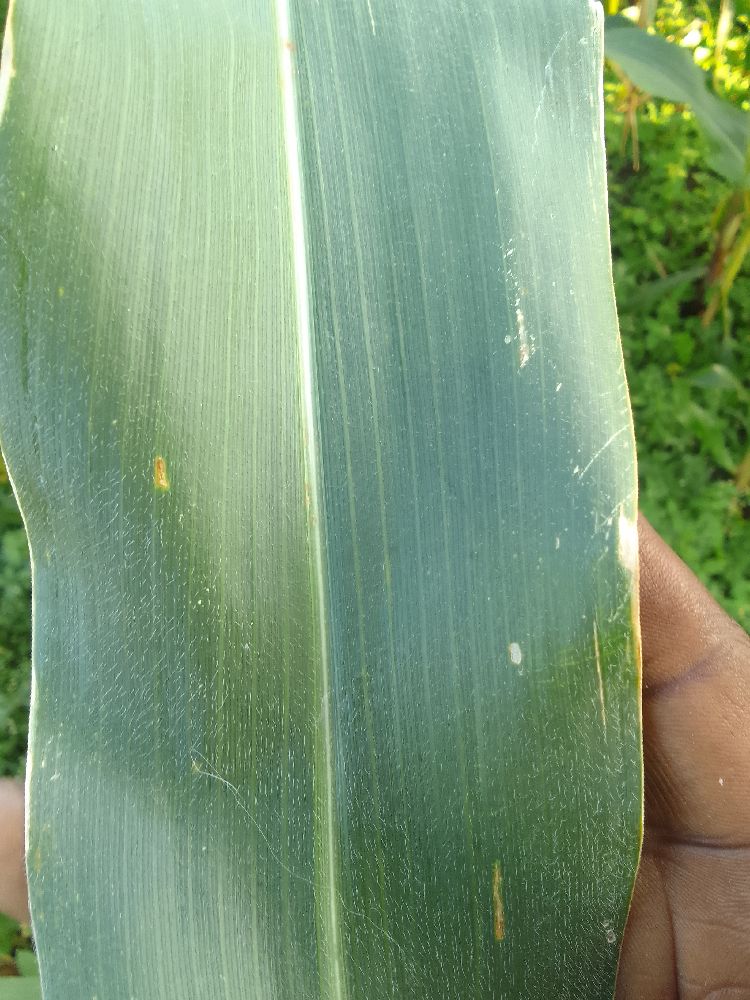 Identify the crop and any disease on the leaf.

maize, healthy
